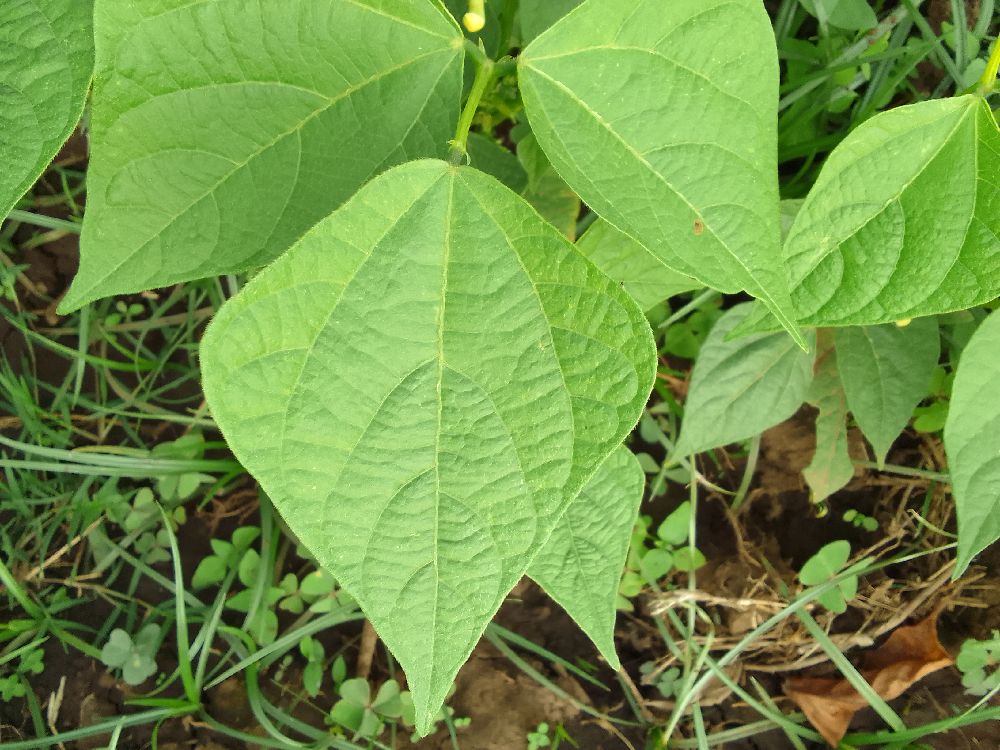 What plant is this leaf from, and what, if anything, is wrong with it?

common bean, healthy
